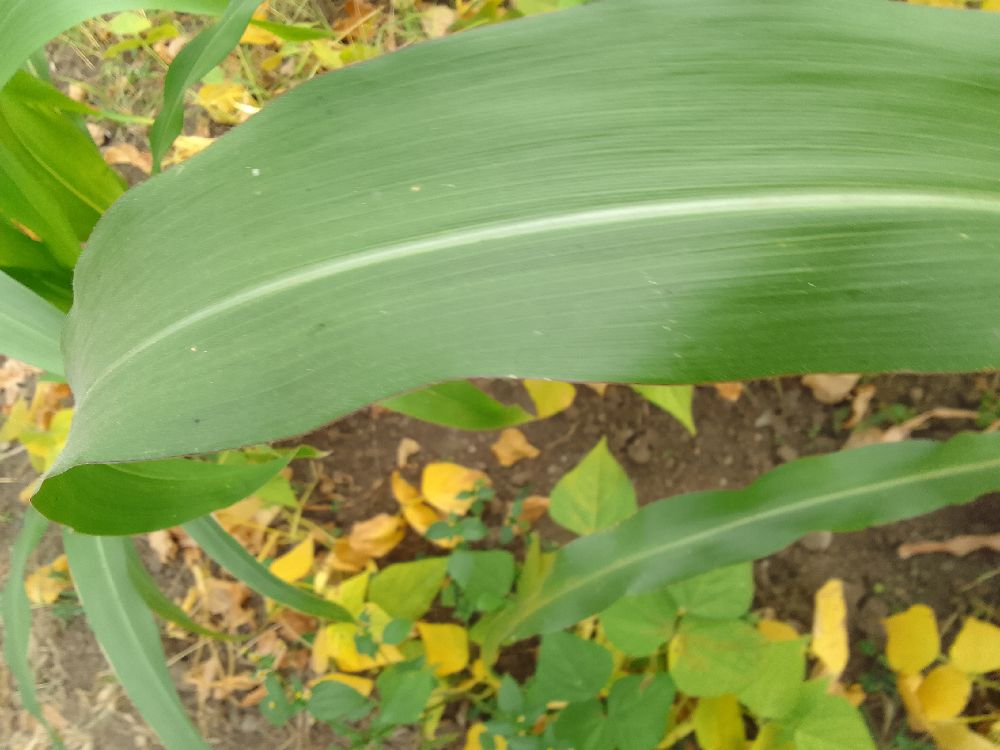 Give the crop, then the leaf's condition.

maize, healthy
